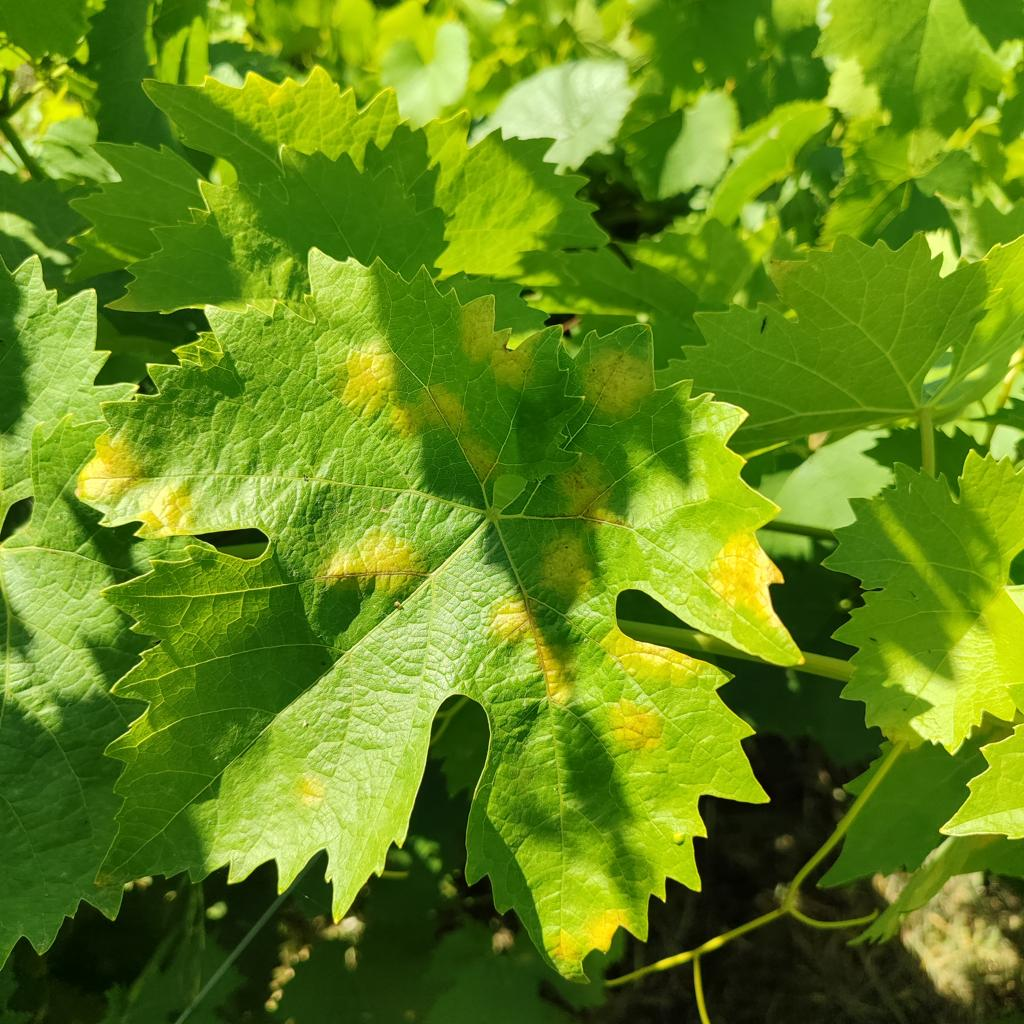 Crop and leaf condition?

grapevine, downy mildew
